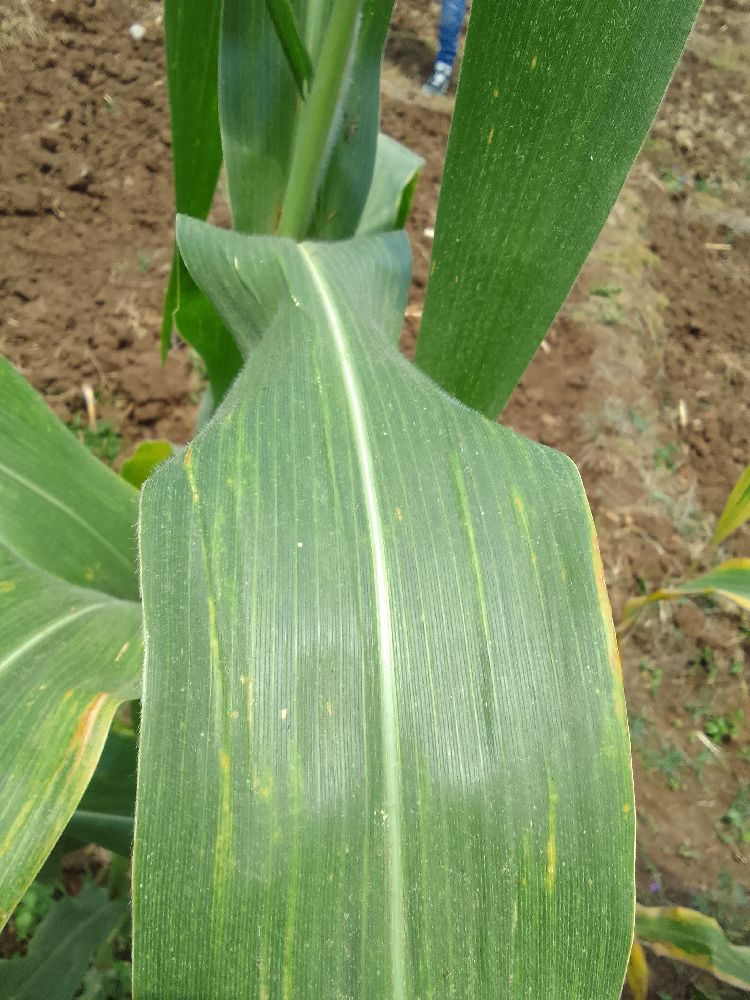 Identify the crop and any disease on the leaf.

maize, maize lethal necrosis
